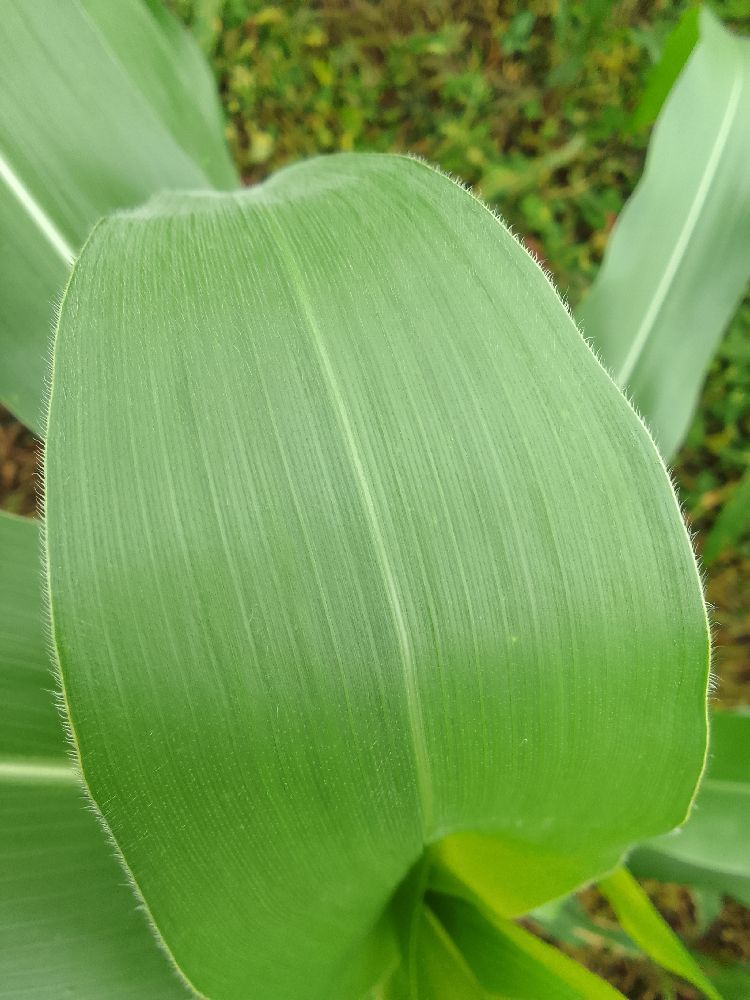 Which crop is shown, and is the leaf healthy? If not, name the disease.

maize, healthy
